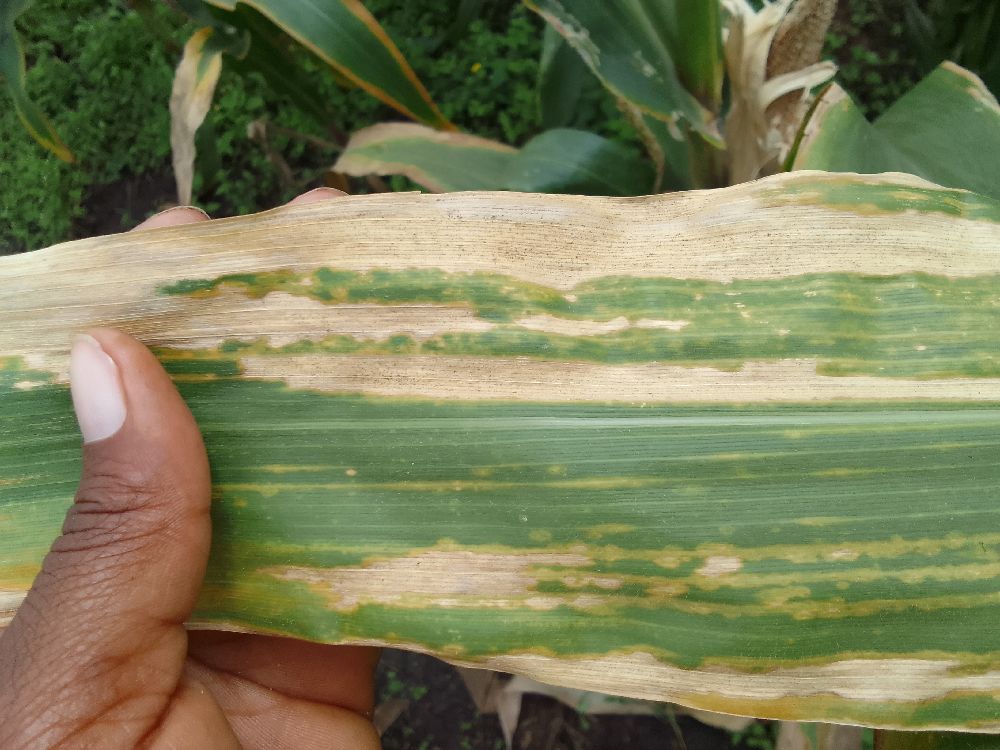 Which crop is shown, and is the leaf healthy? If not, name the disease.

maize, maize lethal necrosis
